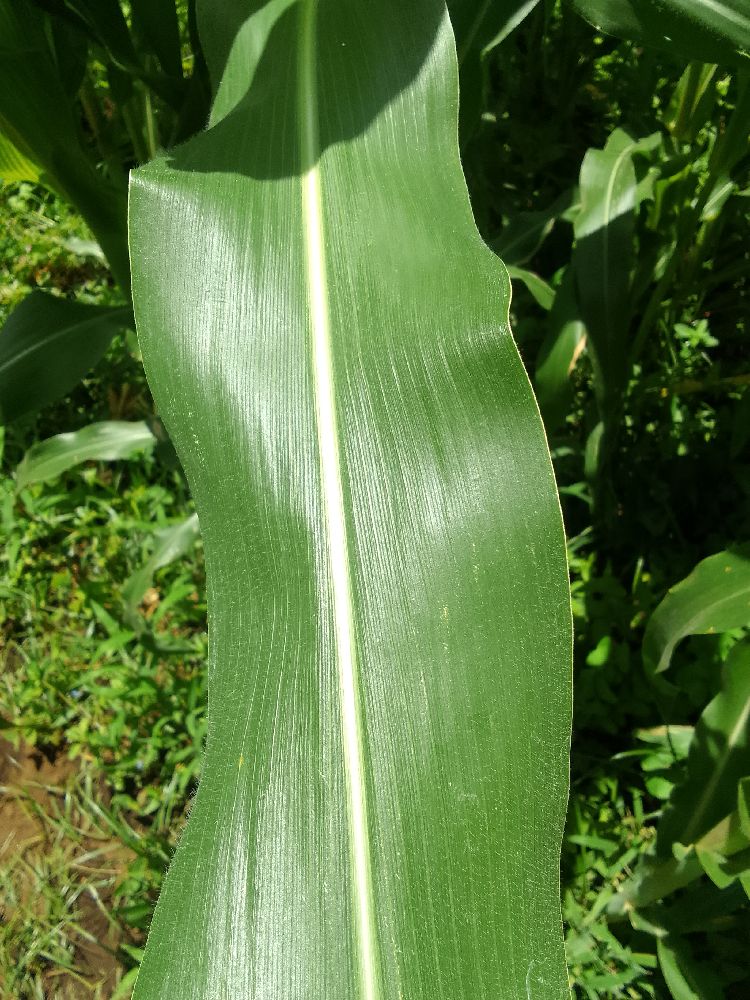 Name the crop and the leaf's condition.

common bean, healthy
